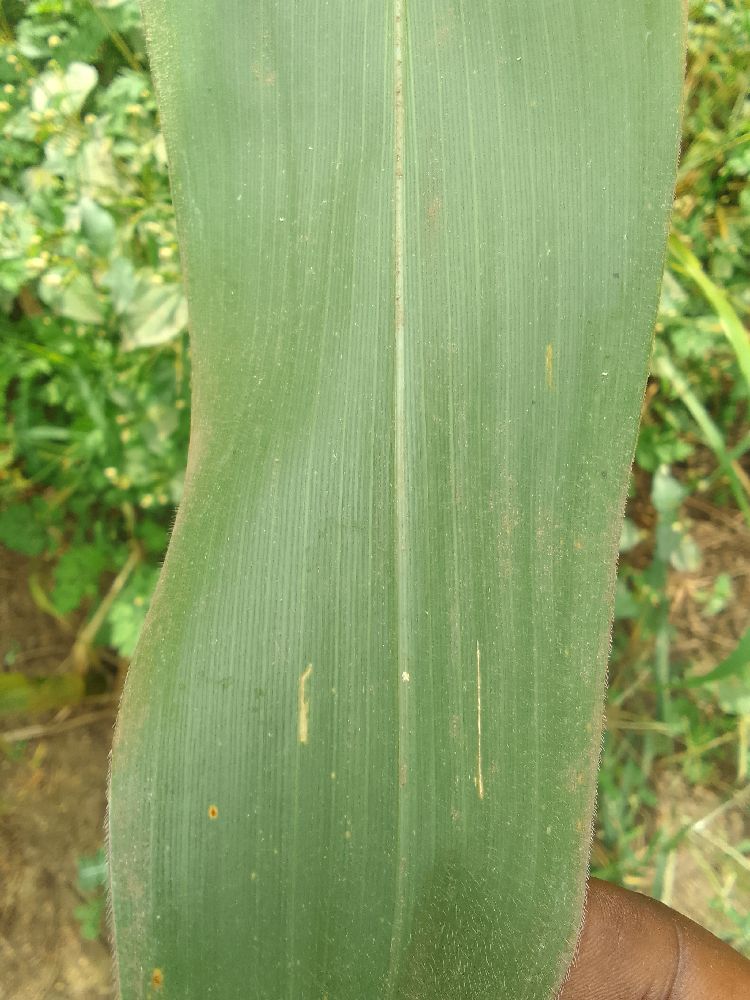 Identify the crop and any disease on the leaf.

maize, healthy
